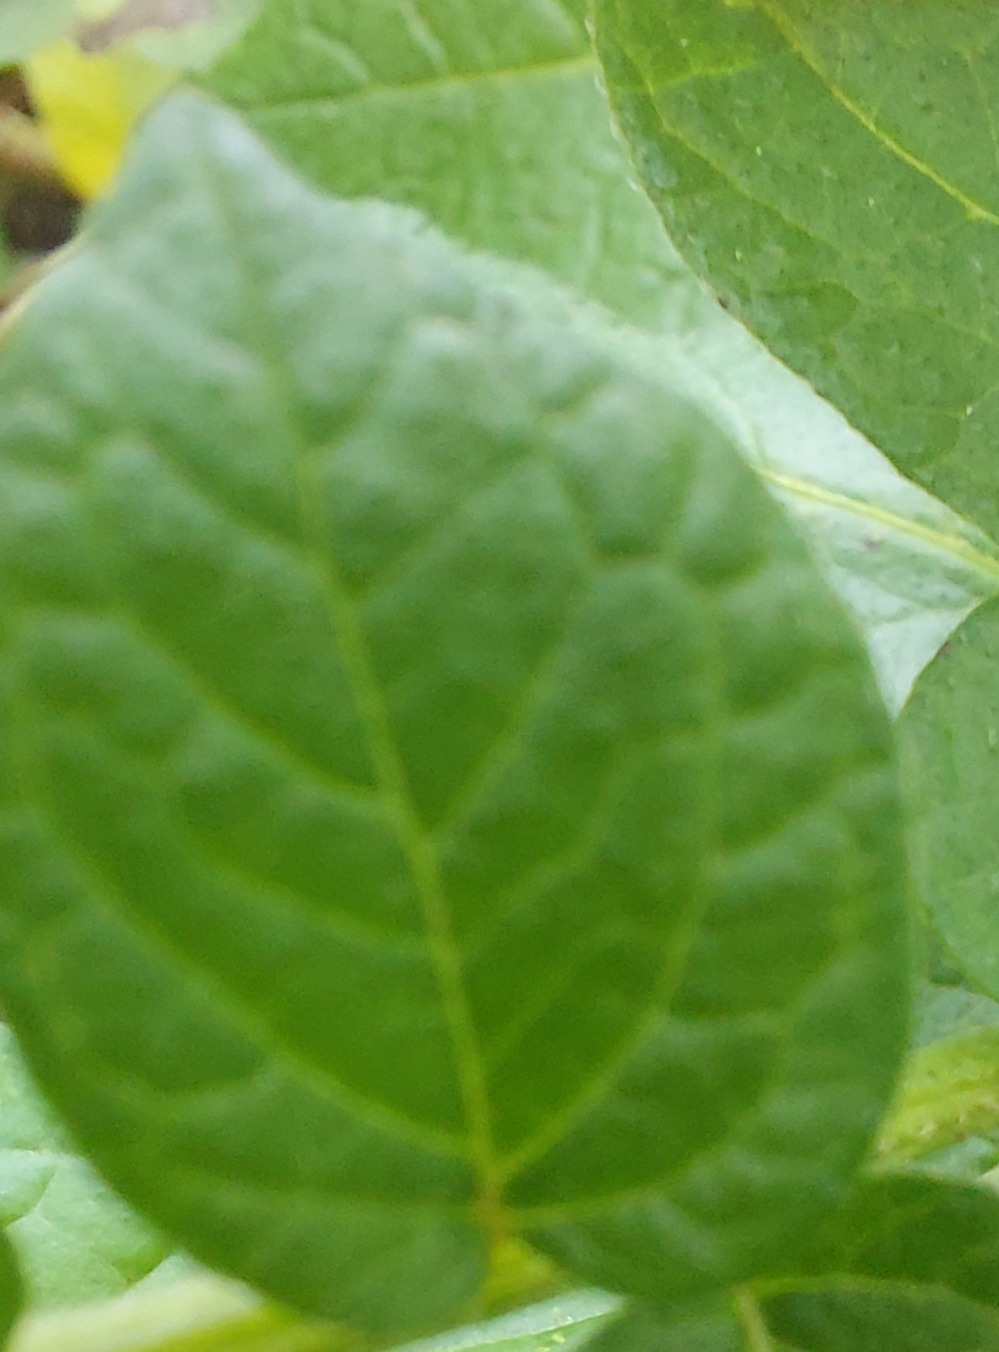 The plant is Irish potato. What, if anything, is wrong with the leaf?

healthy
